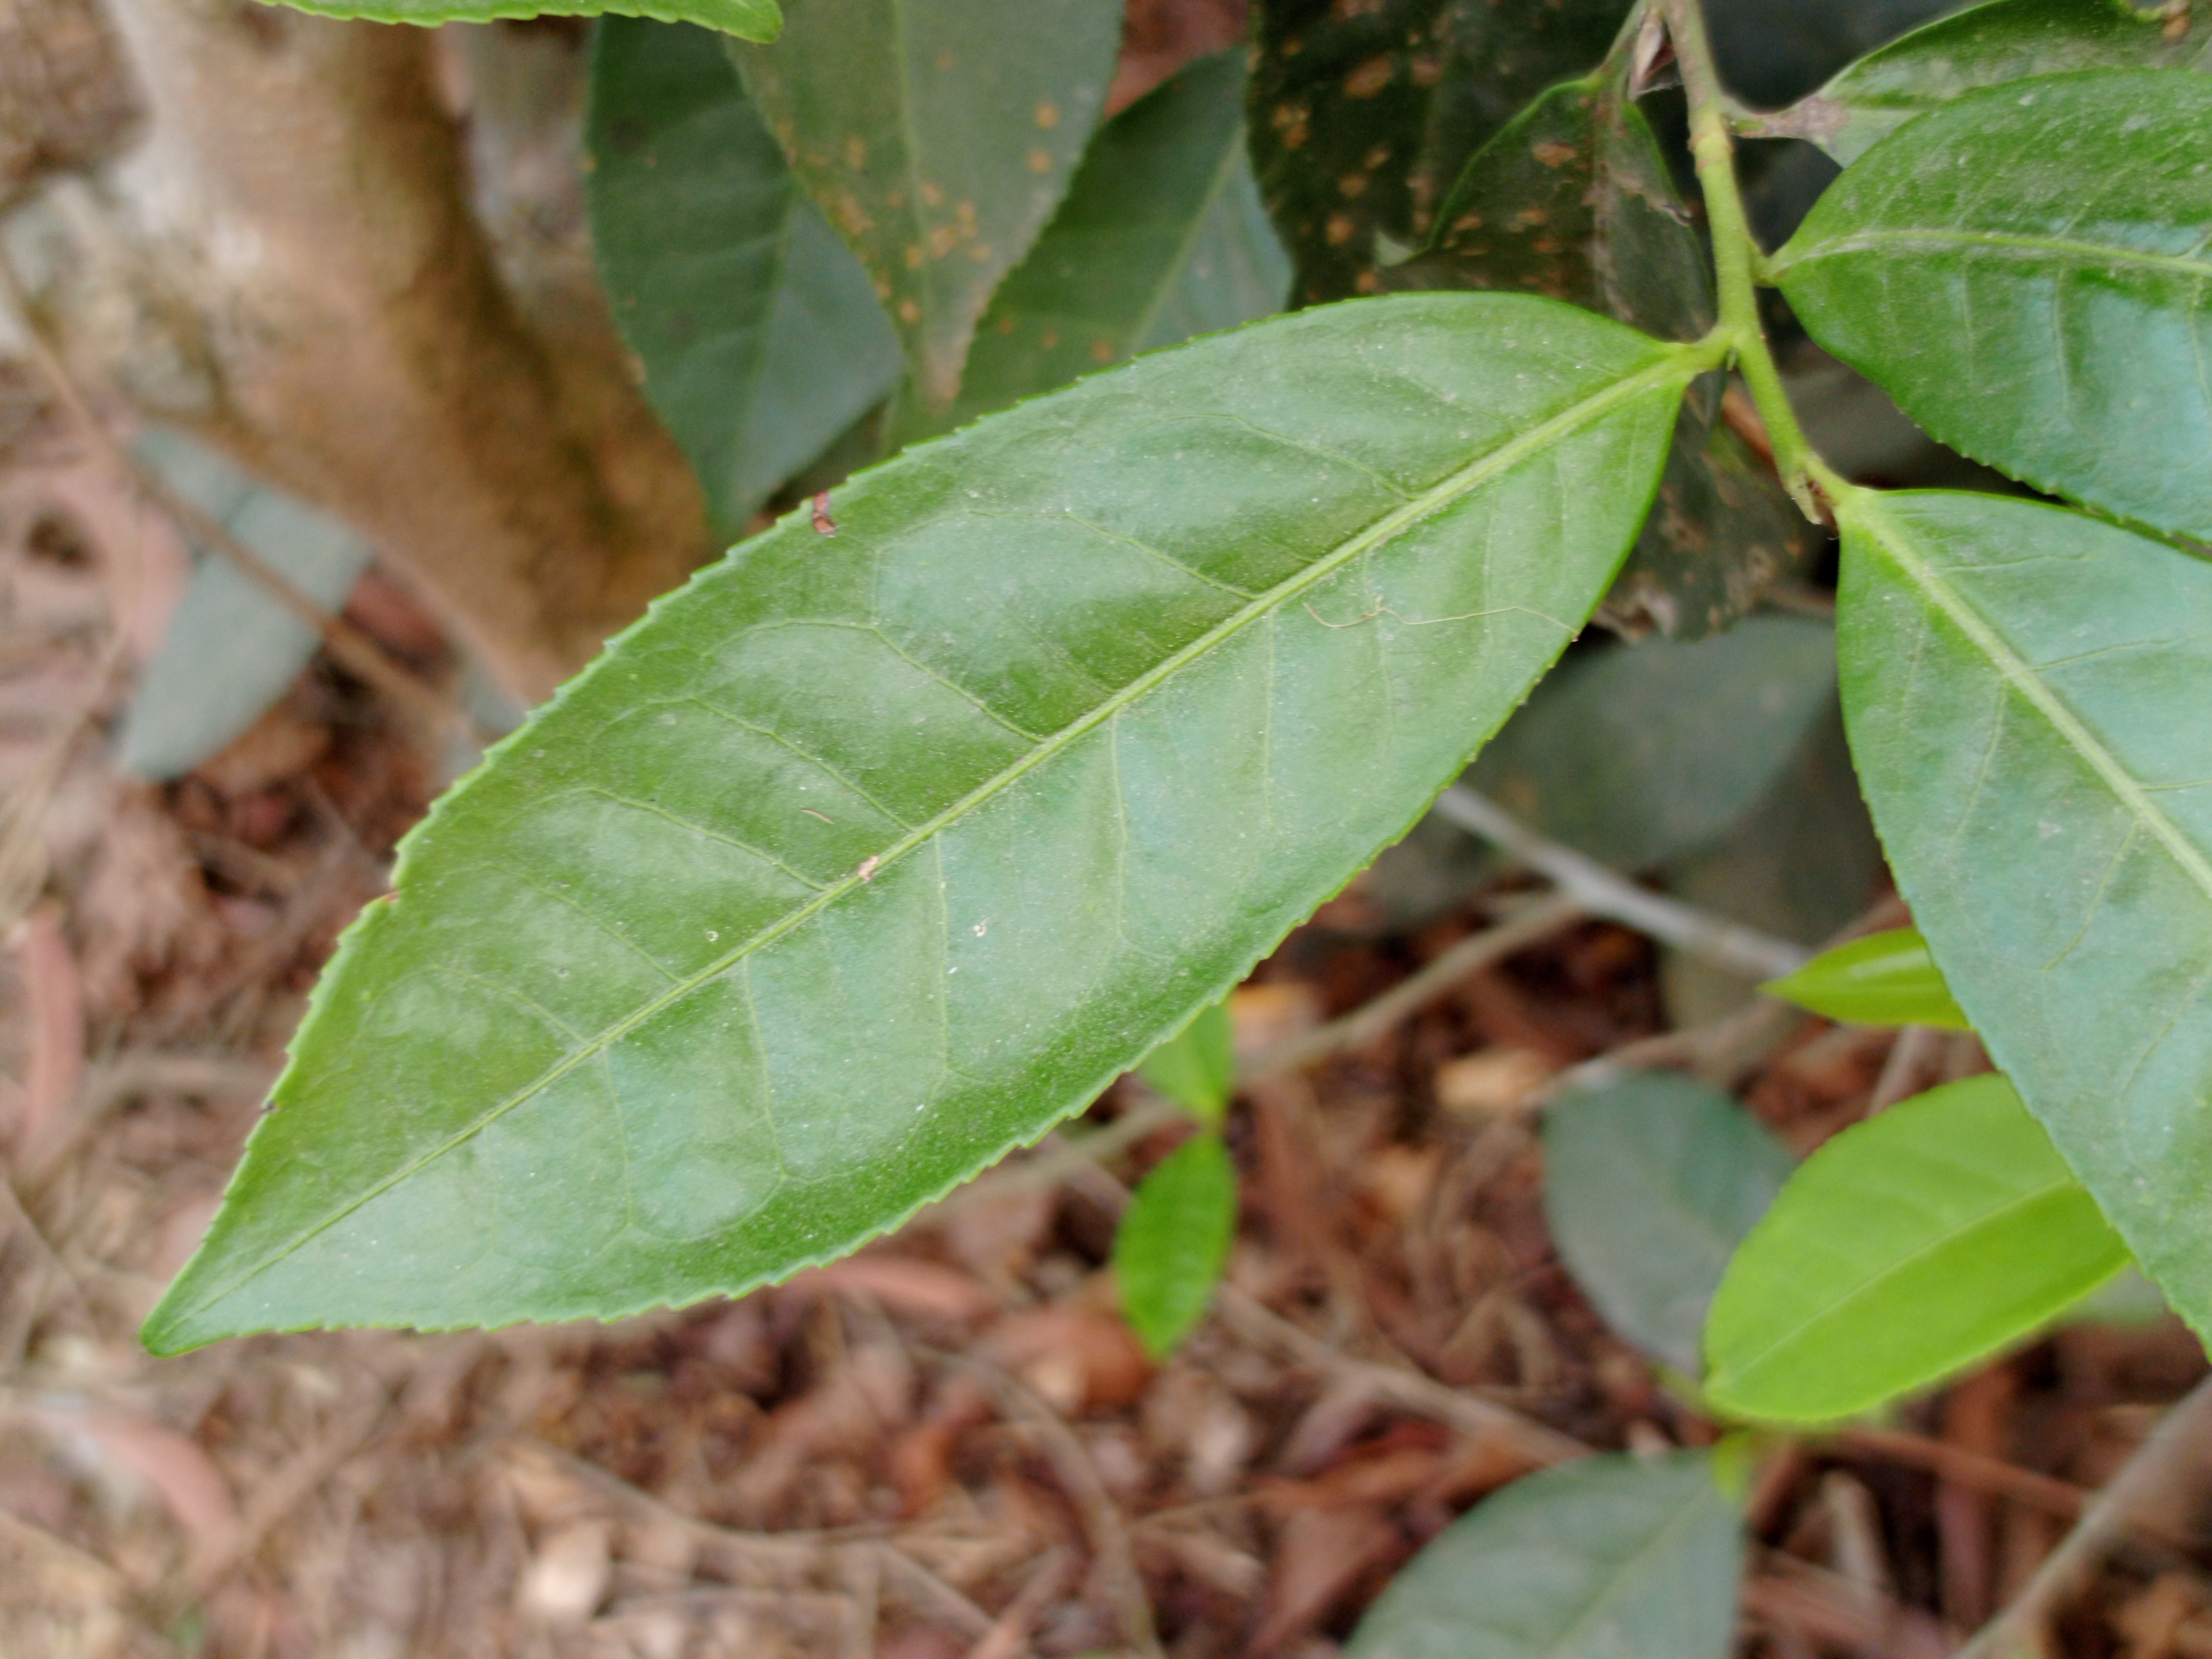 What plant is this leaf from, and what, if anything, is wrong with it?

tea, healthy leaf
